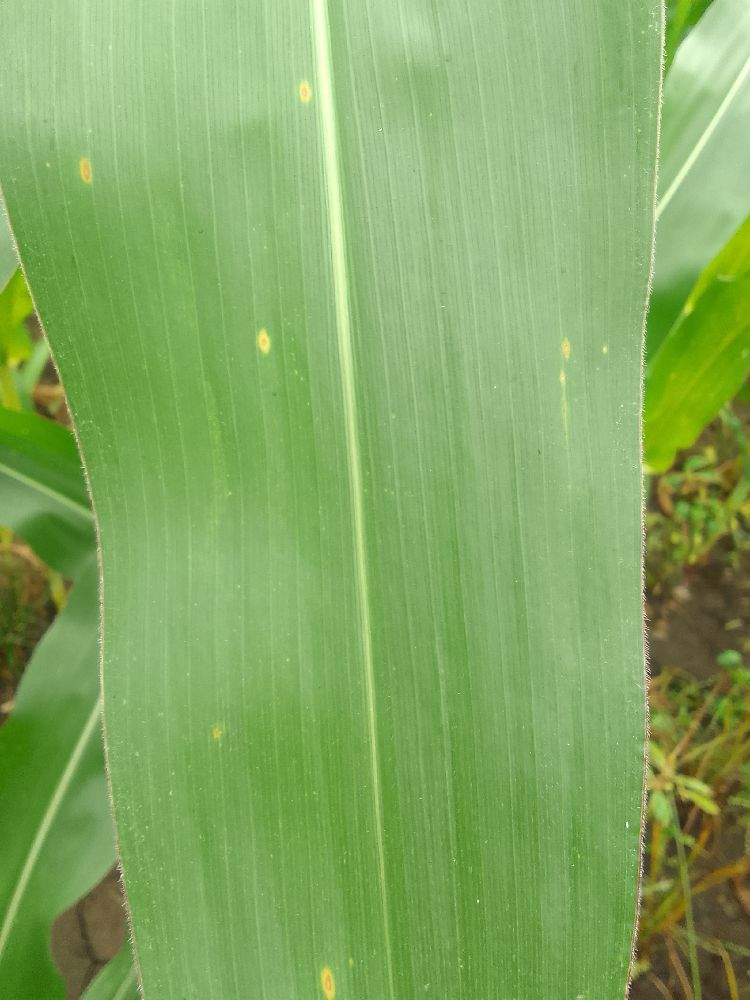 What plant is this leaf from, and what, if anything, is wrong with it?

maize, healthy
